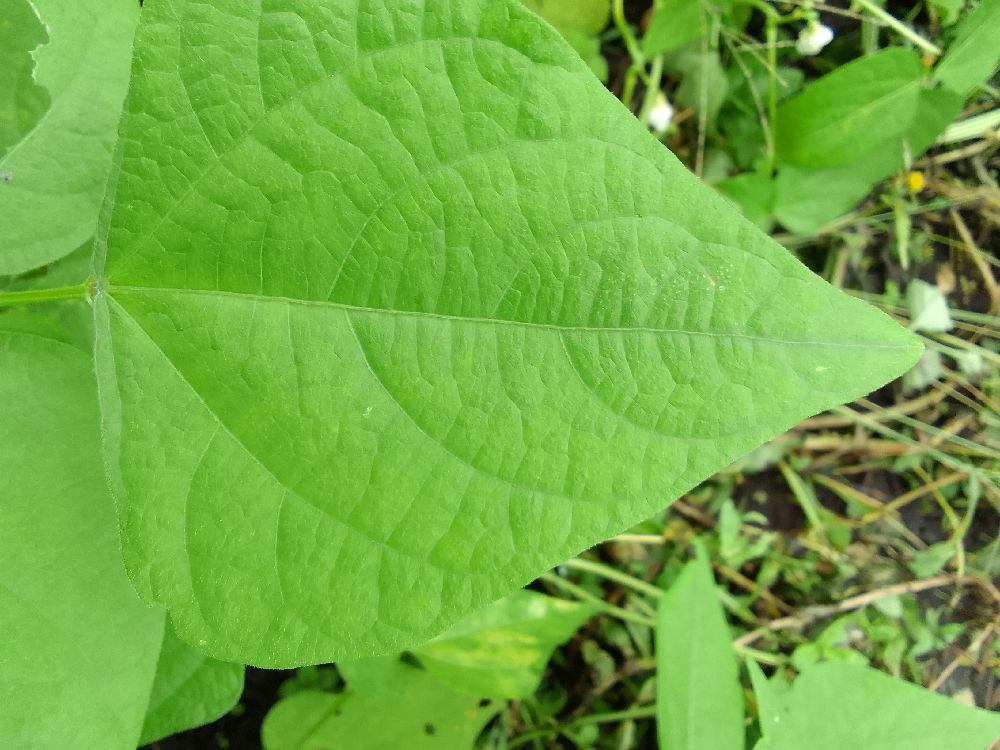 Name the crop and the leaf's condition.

common bean, healthy
